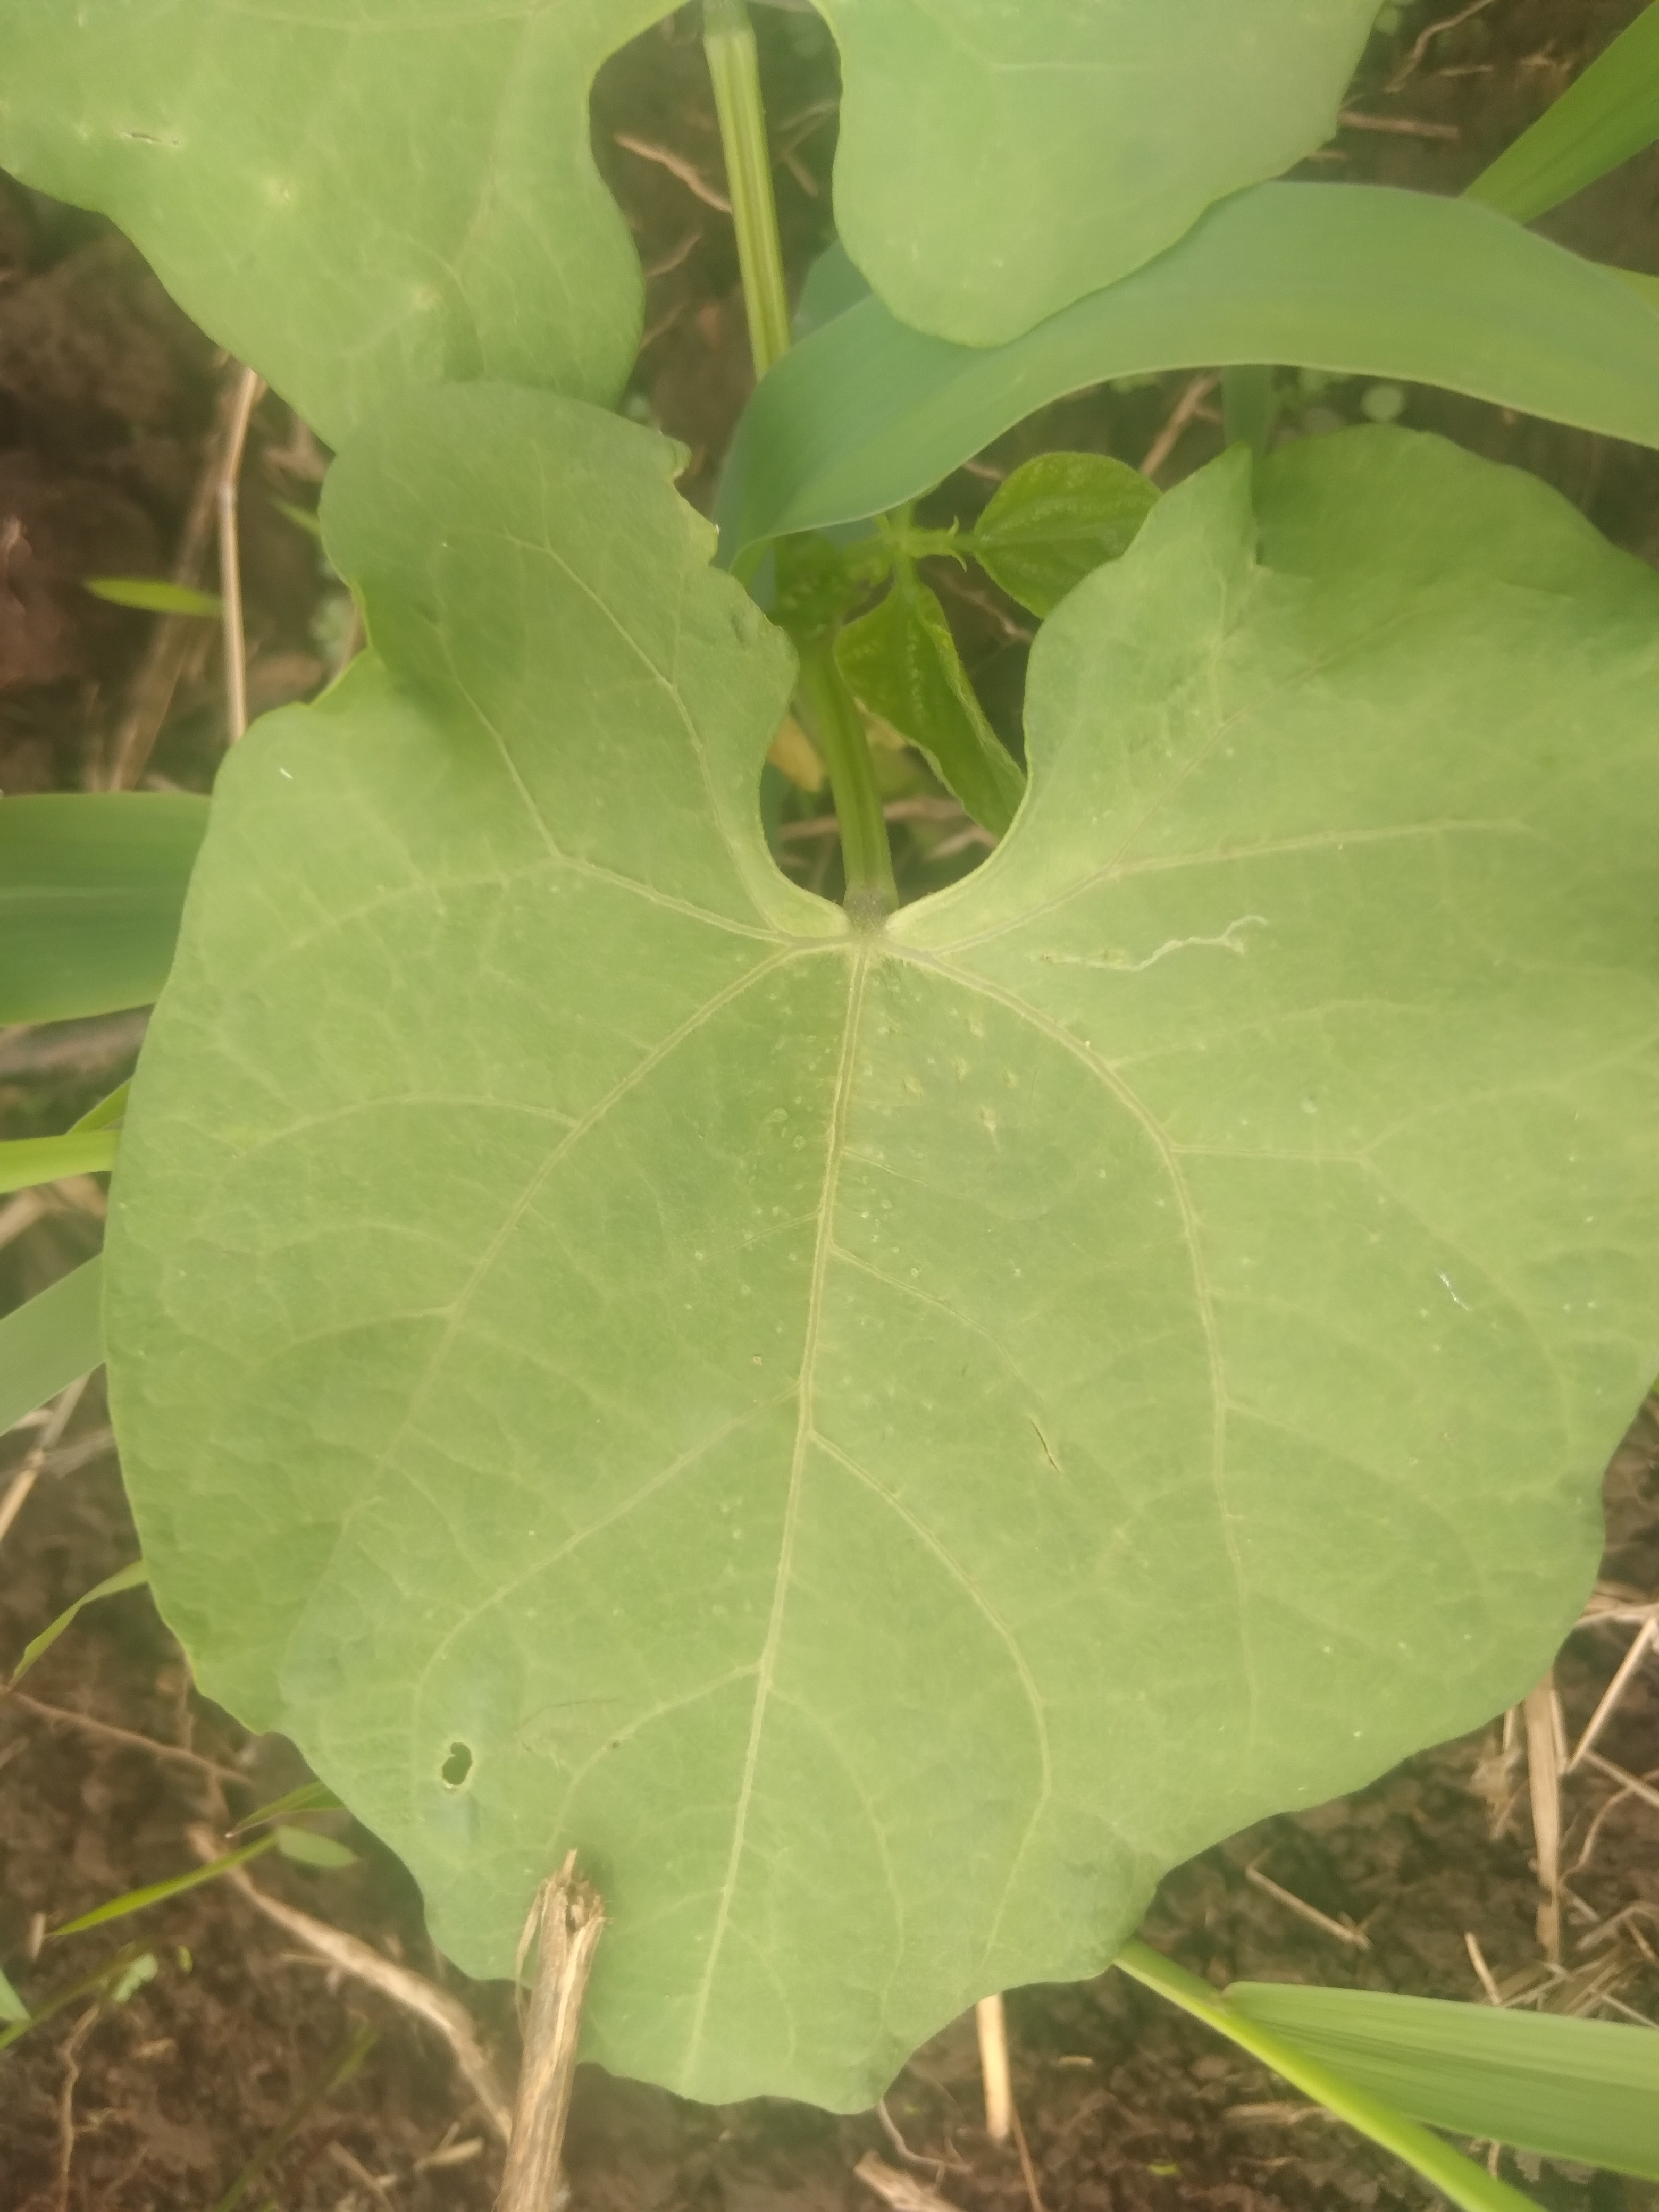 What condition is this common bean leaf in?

healthy
